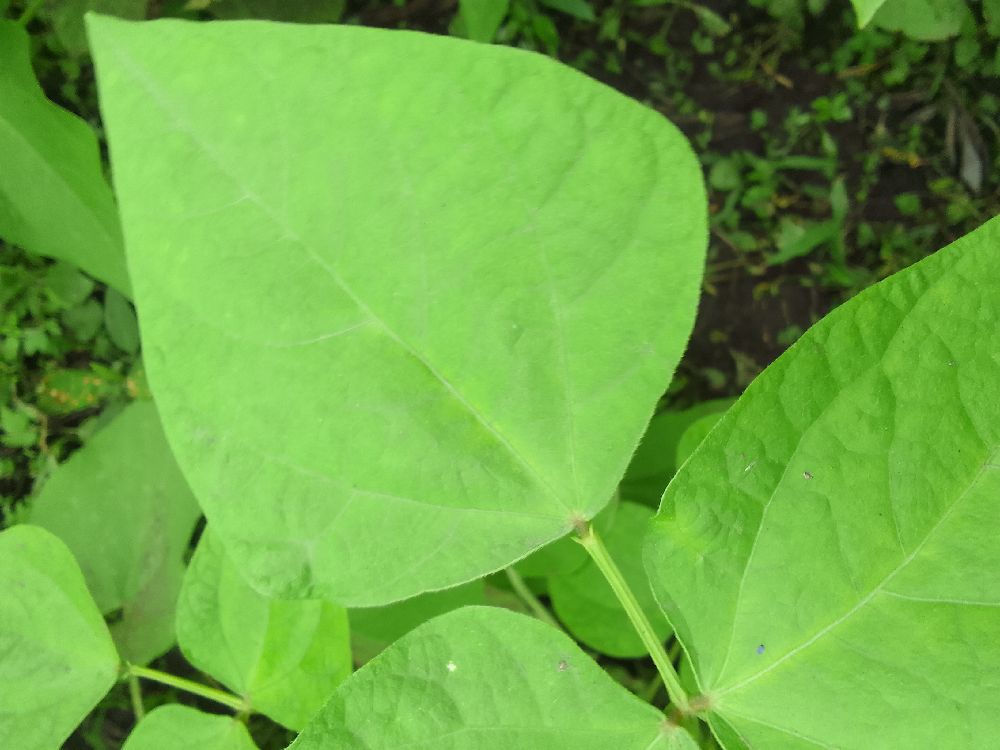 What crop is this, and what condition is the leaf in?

common bean, healthy
